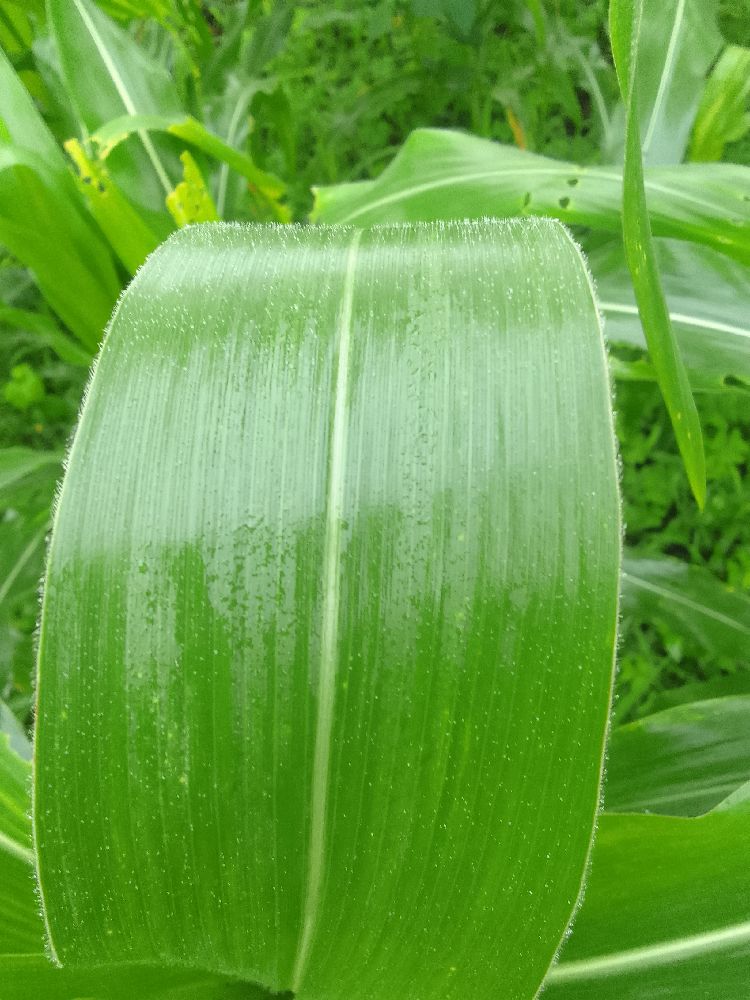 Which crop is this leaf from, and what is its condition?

maize, healthy
